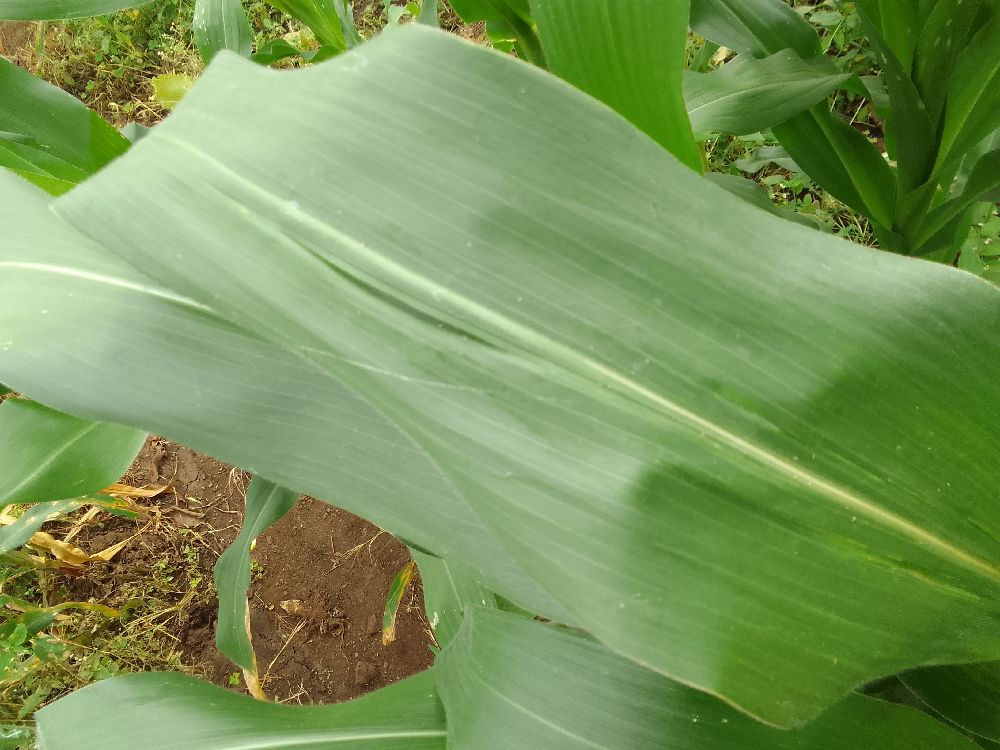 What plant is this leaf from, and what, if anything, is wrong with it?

maize, healthy
